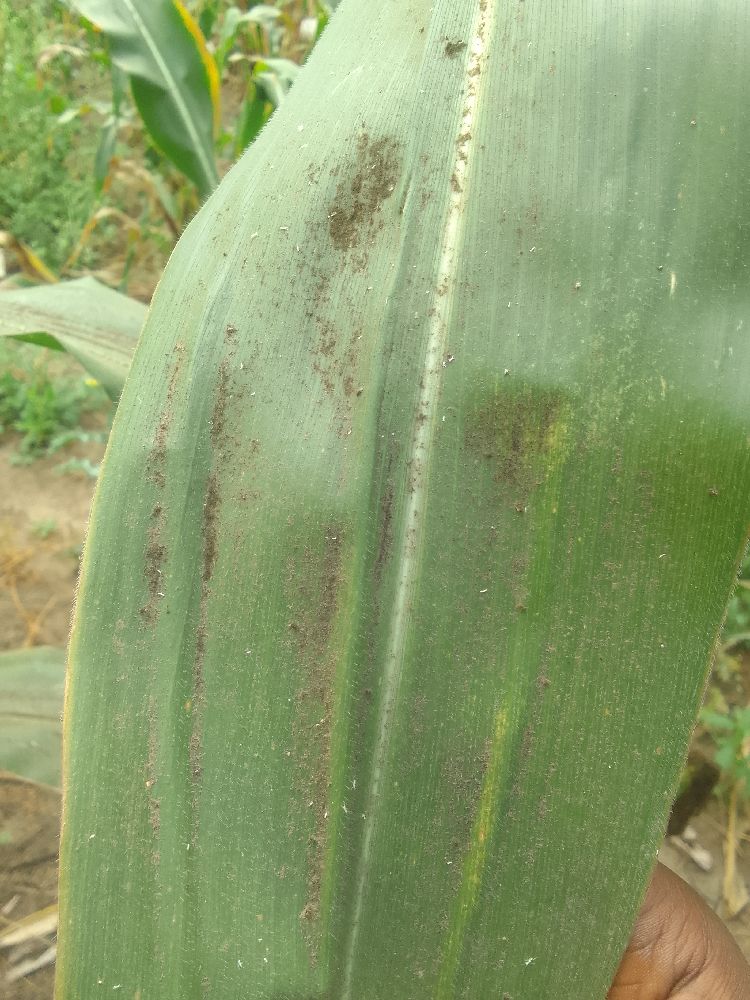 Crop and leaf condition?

maize, healthy
